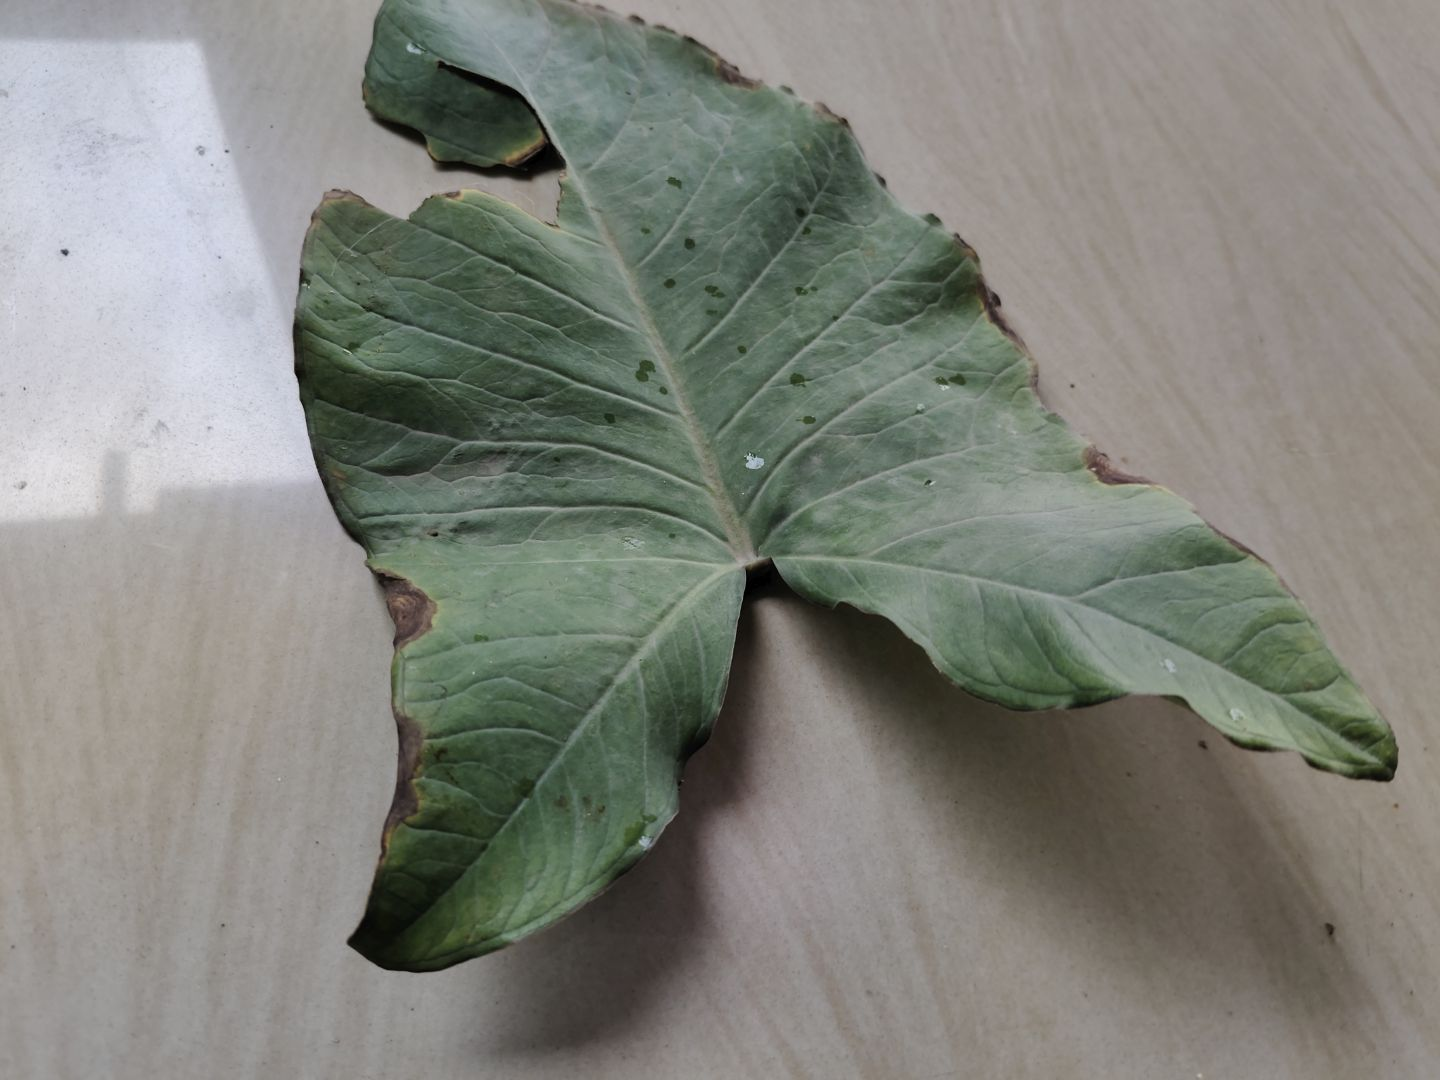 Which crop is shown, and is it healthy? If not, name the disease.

taro, leaf blight
